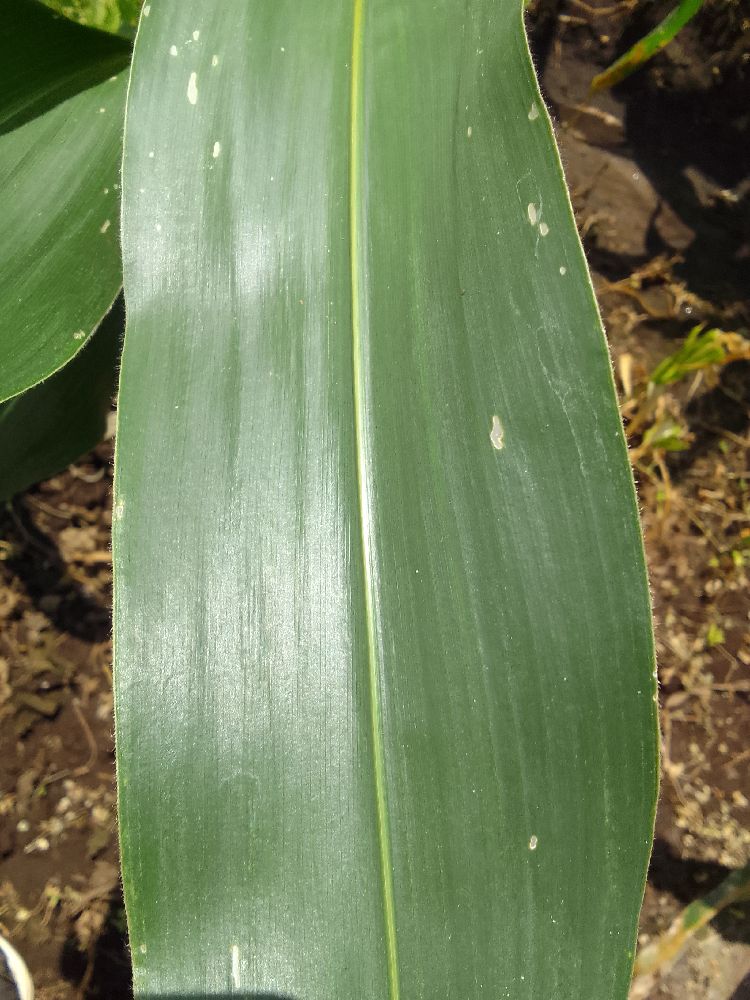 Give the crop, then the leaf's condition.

maize, healthy
